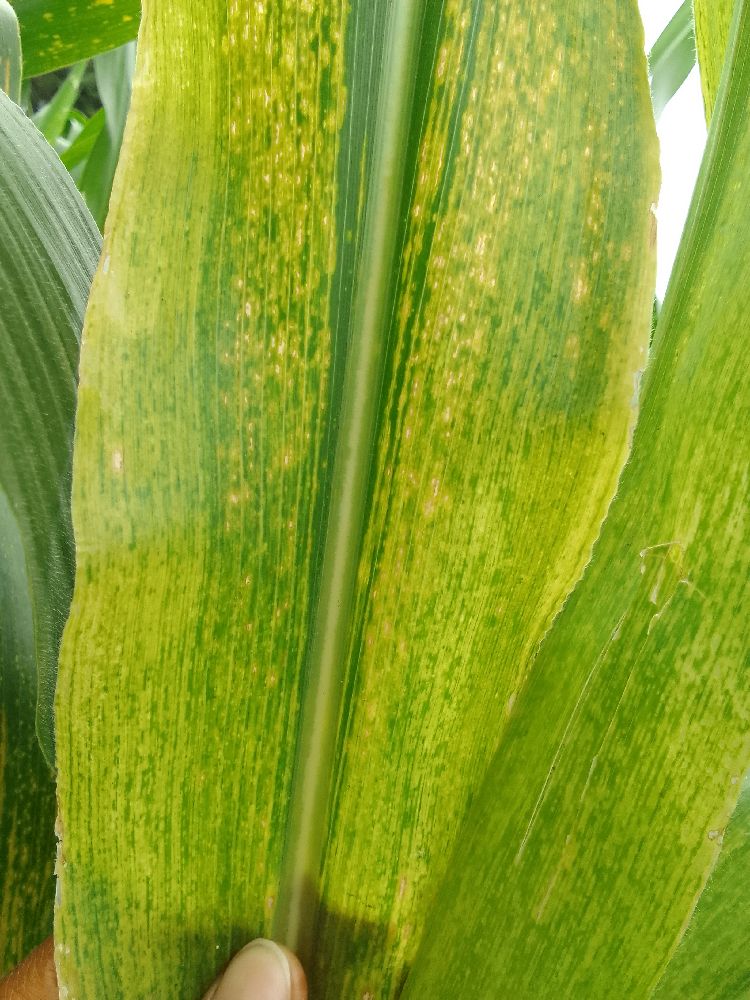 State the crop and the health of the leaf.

maize, maize lethal necrosis
